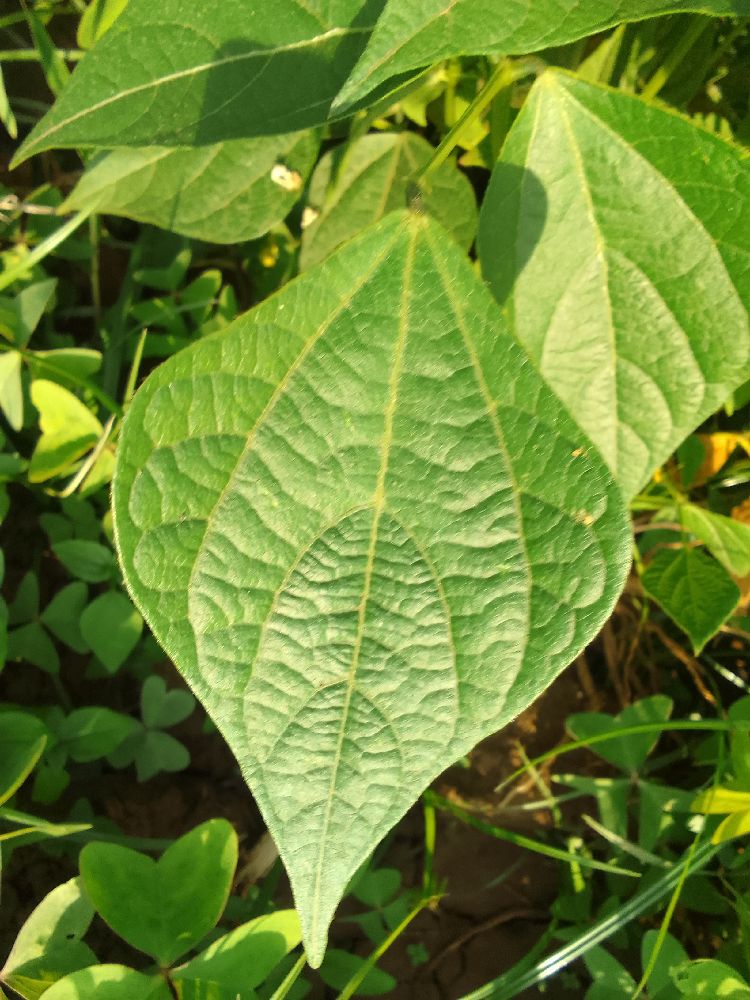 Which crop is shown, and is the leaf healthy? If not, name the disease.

common bean, healthy
